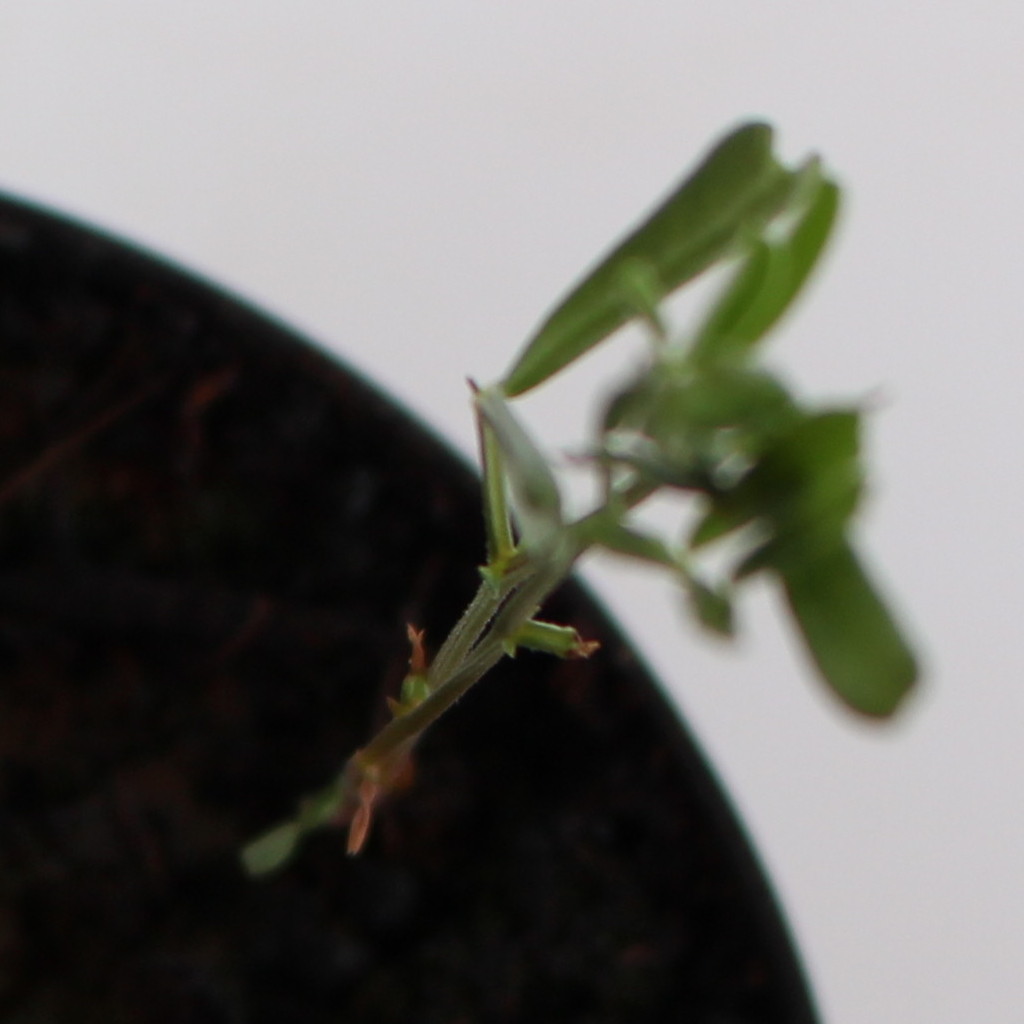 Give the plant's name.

Vicia sativa
